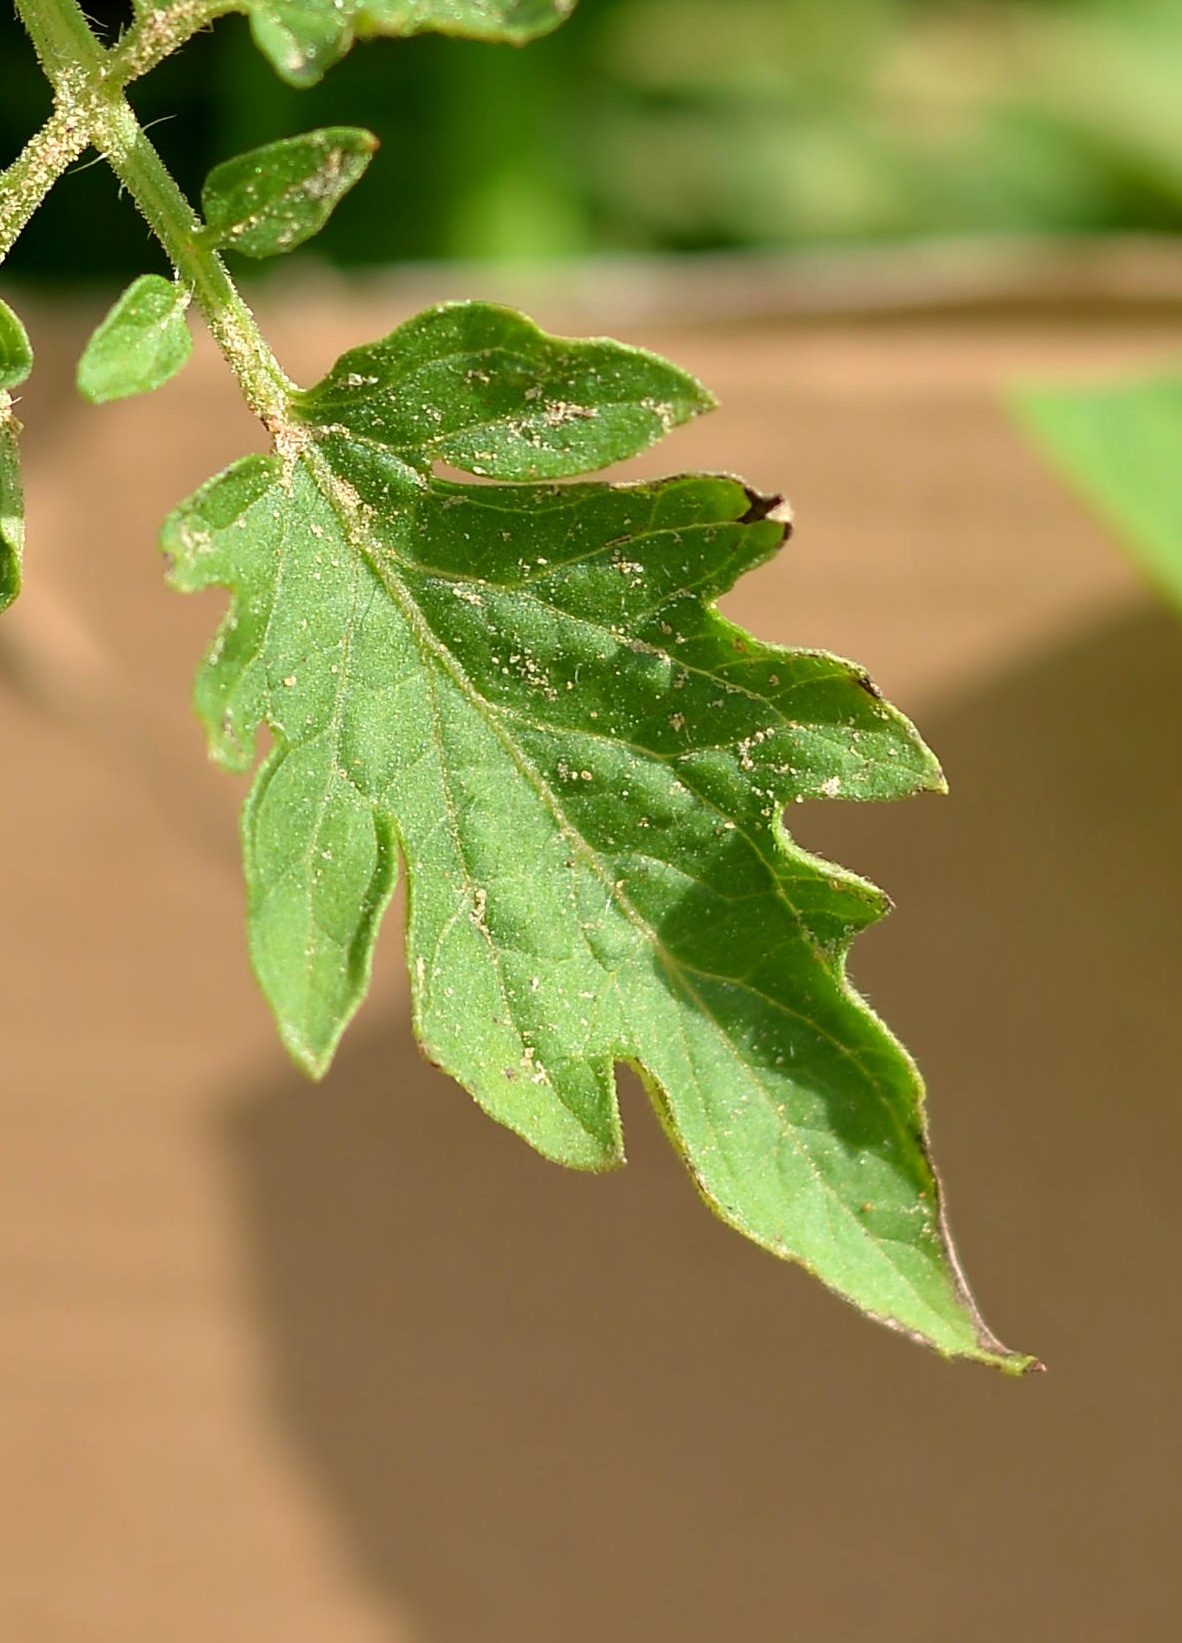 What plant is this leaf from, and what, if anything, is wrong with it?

tomato, infected
